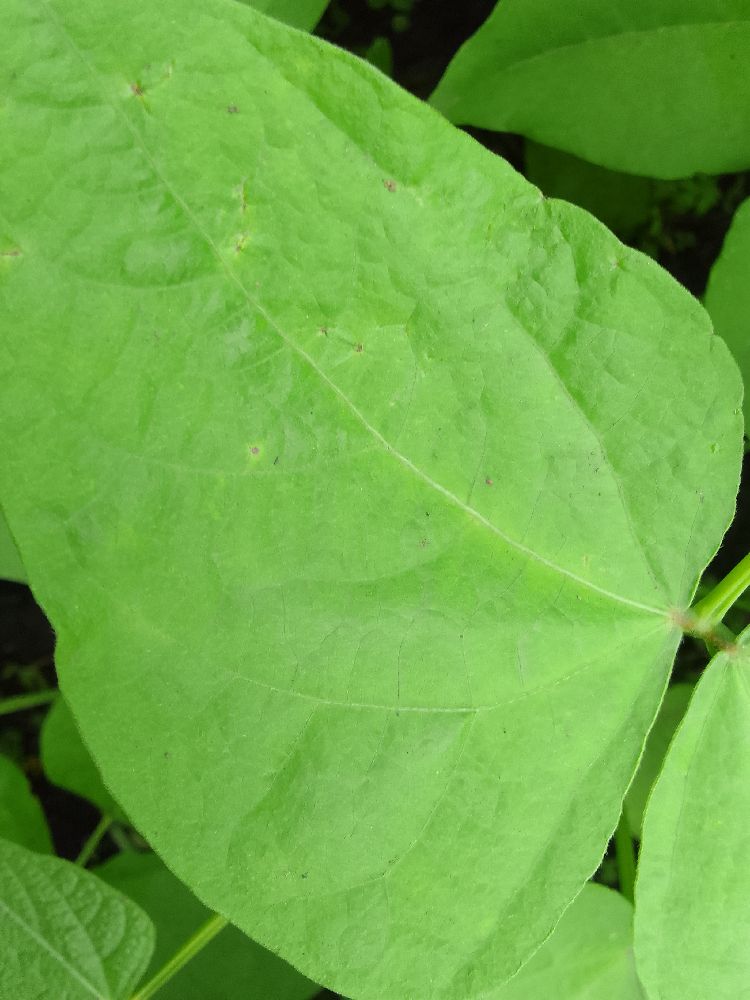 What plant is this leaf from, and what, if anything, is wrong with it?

maize, healthy
